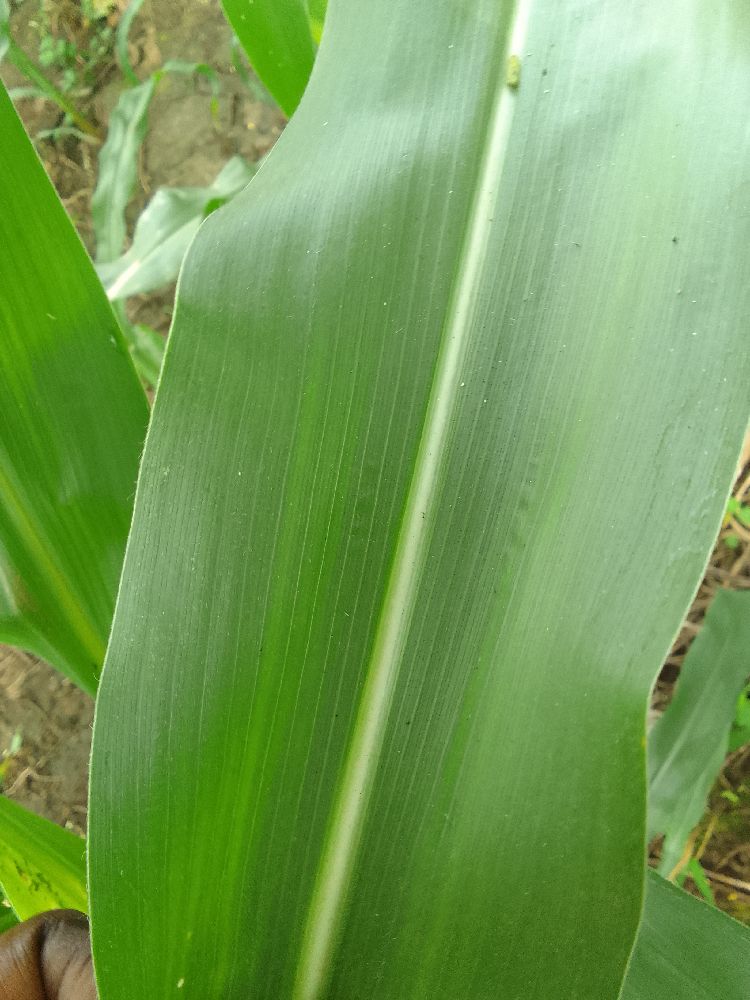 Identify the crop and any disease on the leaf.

maize, healthy
